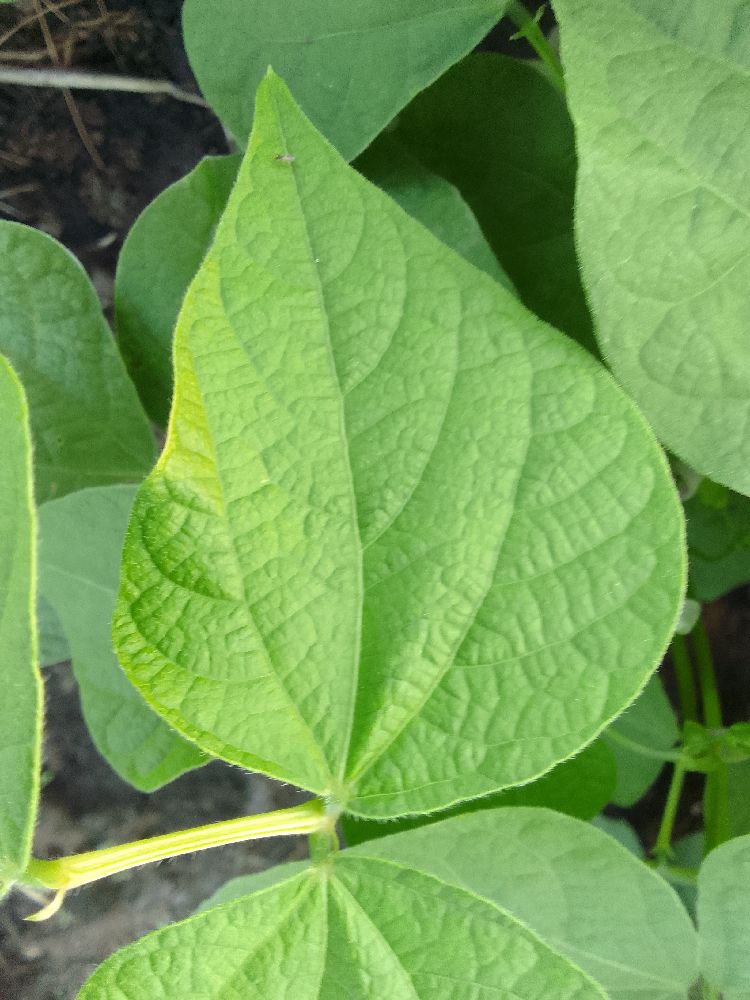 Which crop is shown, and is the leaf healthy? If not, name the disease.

common bean, healthy
